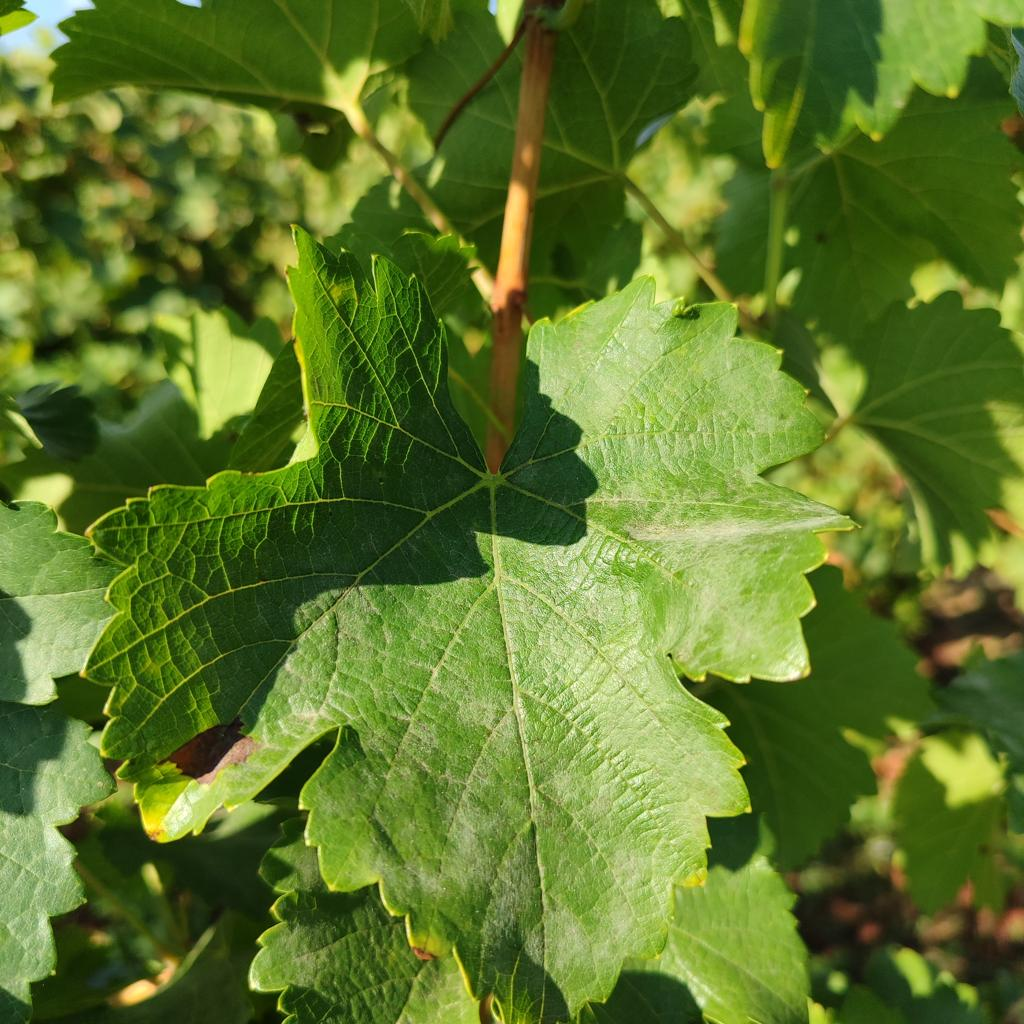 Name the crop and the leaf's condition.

grapevine, powdery mildew
